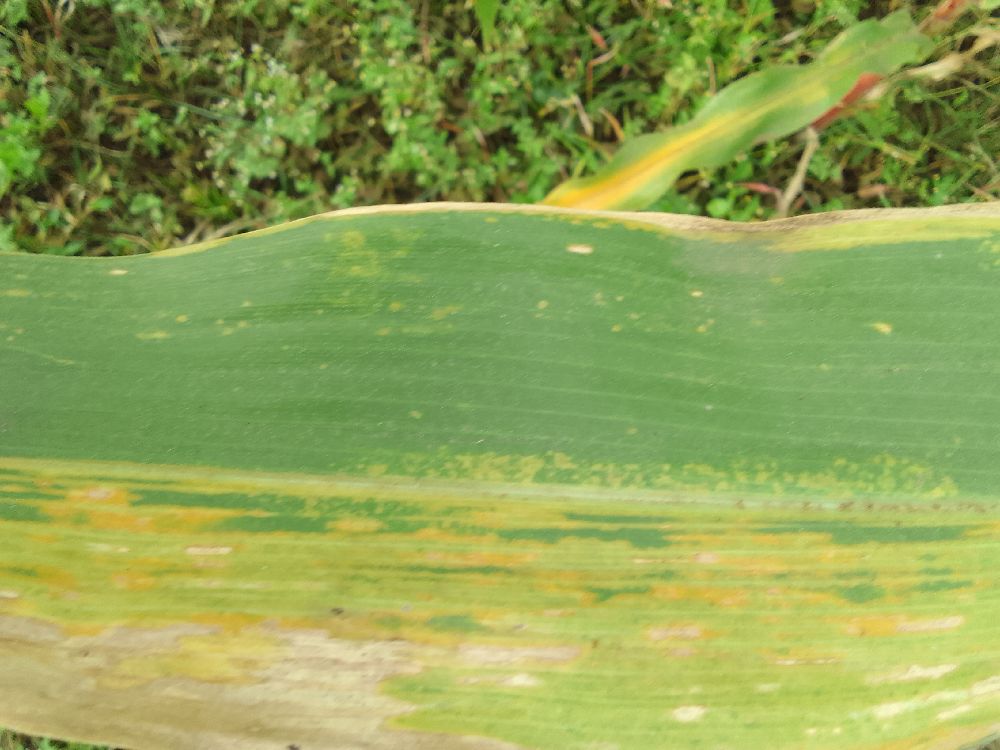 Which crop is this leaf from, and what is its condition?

maize, maize lethal necrosis
